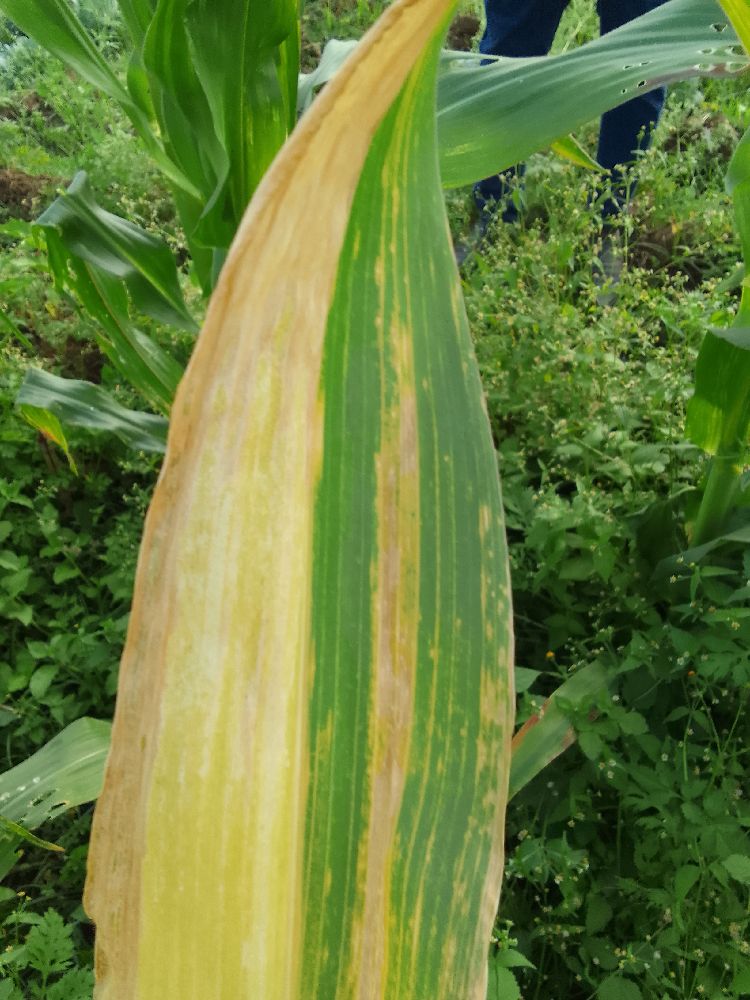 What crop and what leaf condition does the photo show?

maize, maize lethal necrosis
